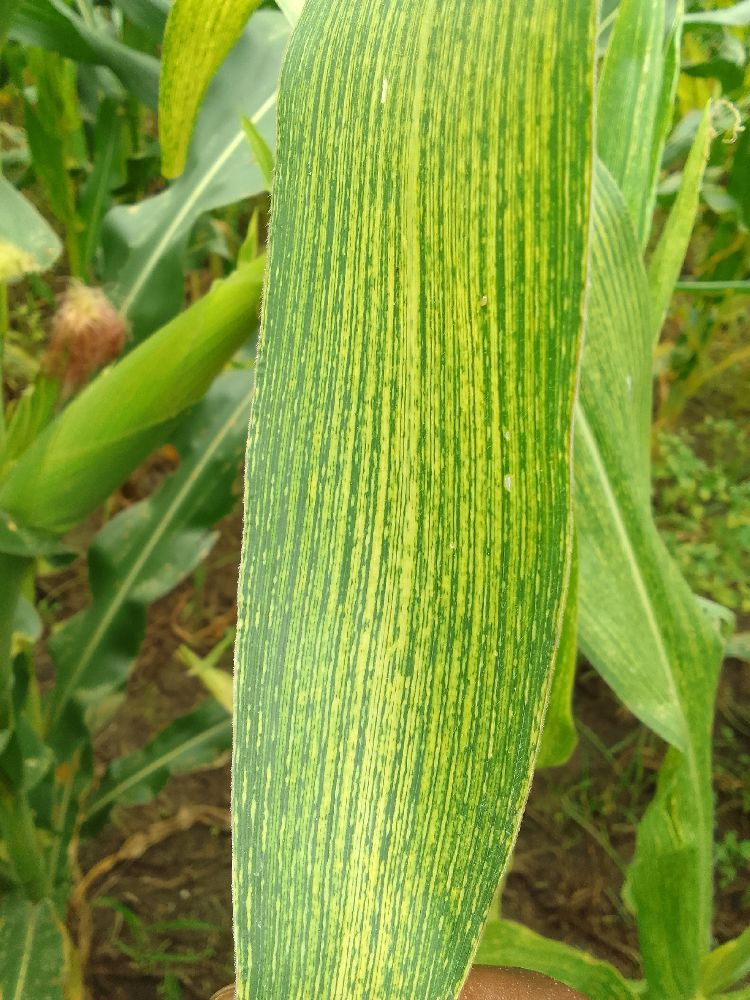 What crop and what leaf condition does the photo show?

maize, maize streak virus
